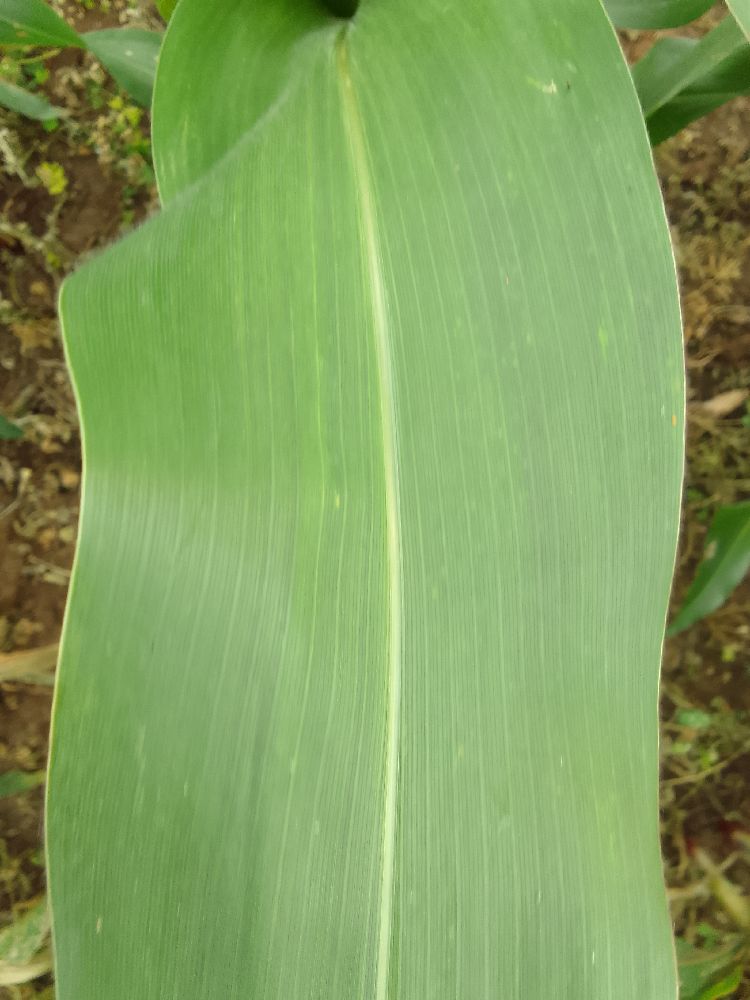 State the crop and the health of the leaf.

maize, healthy
